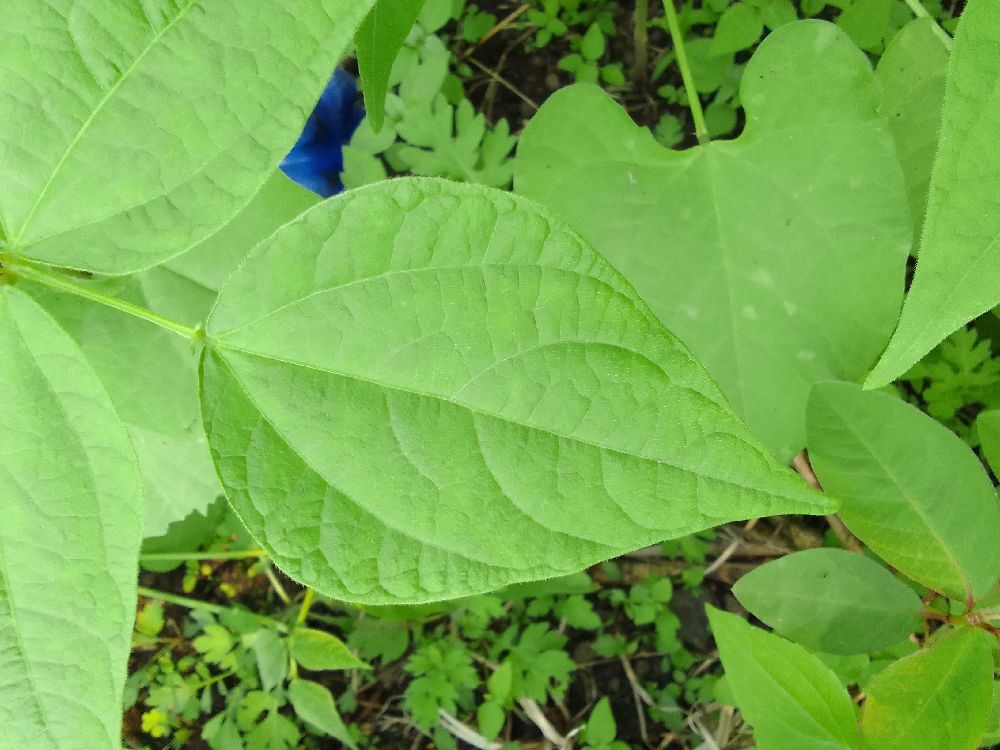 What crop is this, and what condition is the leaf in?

common bean, healthy
